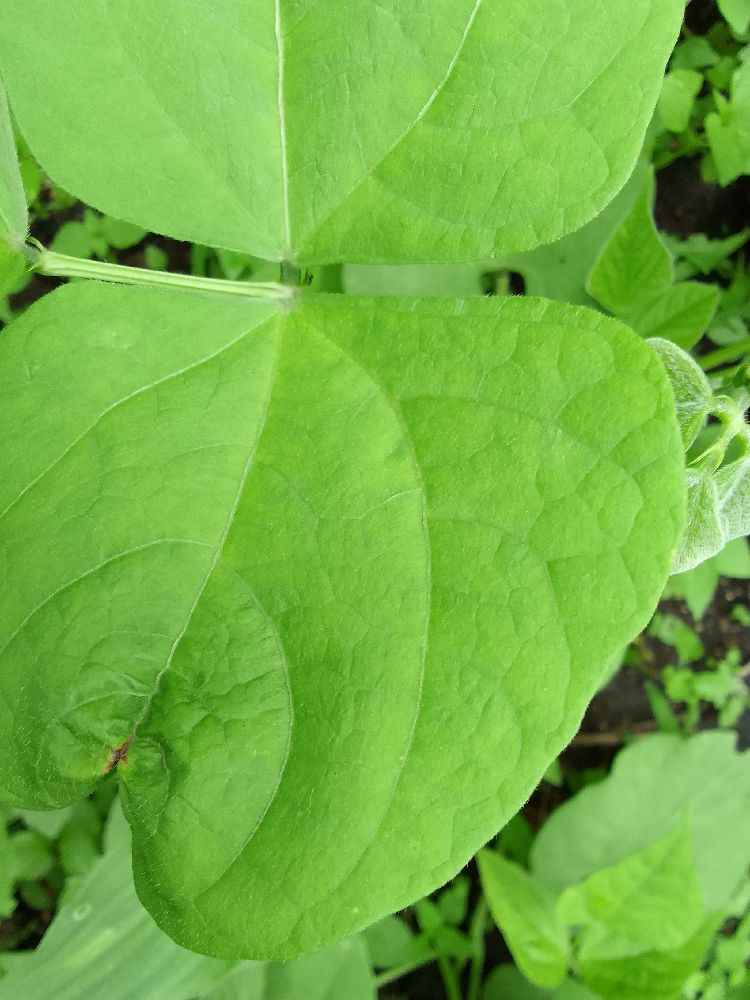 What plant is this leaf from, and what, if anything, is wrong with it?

common bean, healthy
